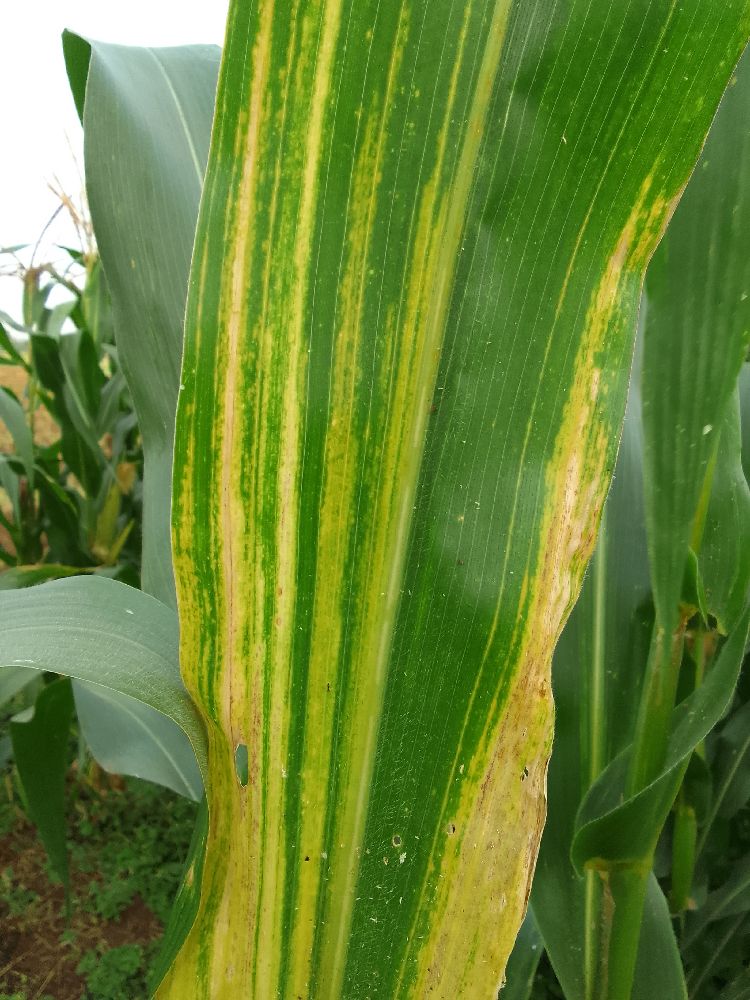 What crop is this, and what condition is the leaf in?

maize, maize lethal necrosis
